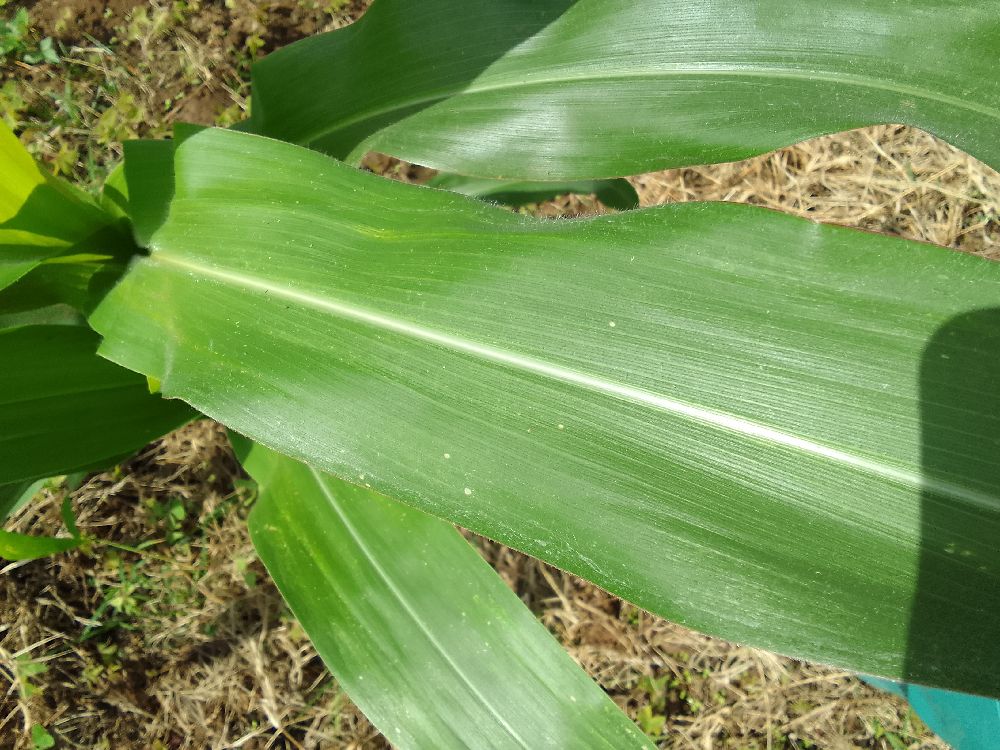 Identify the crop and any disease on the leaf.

maize, healthy
